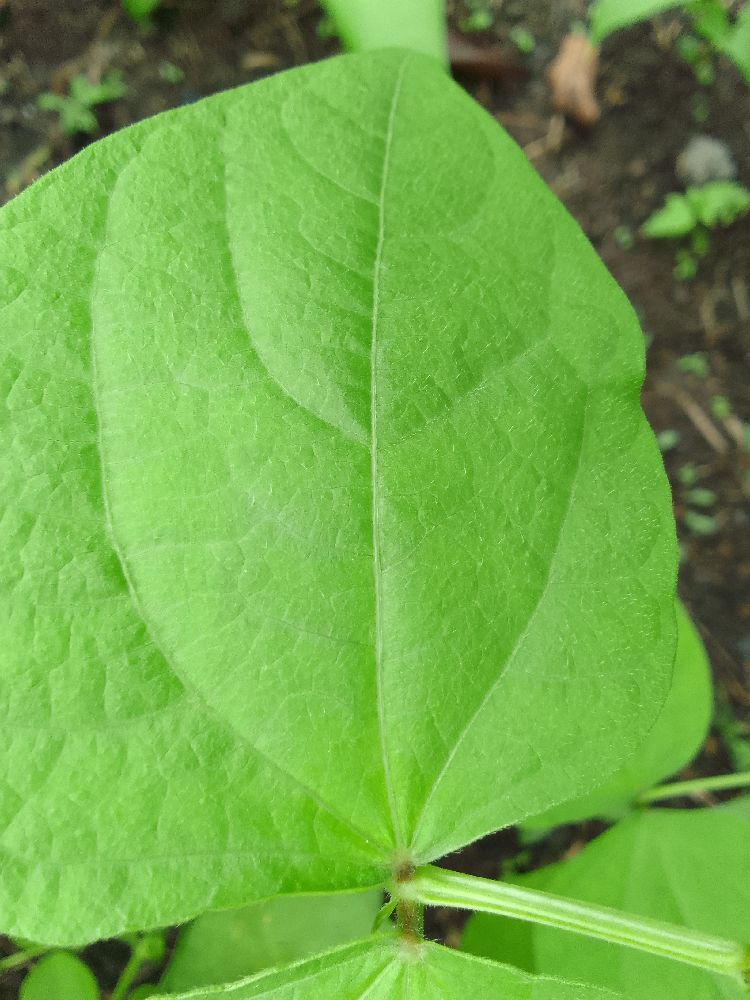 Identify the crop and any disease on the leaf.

common bean, healthy
